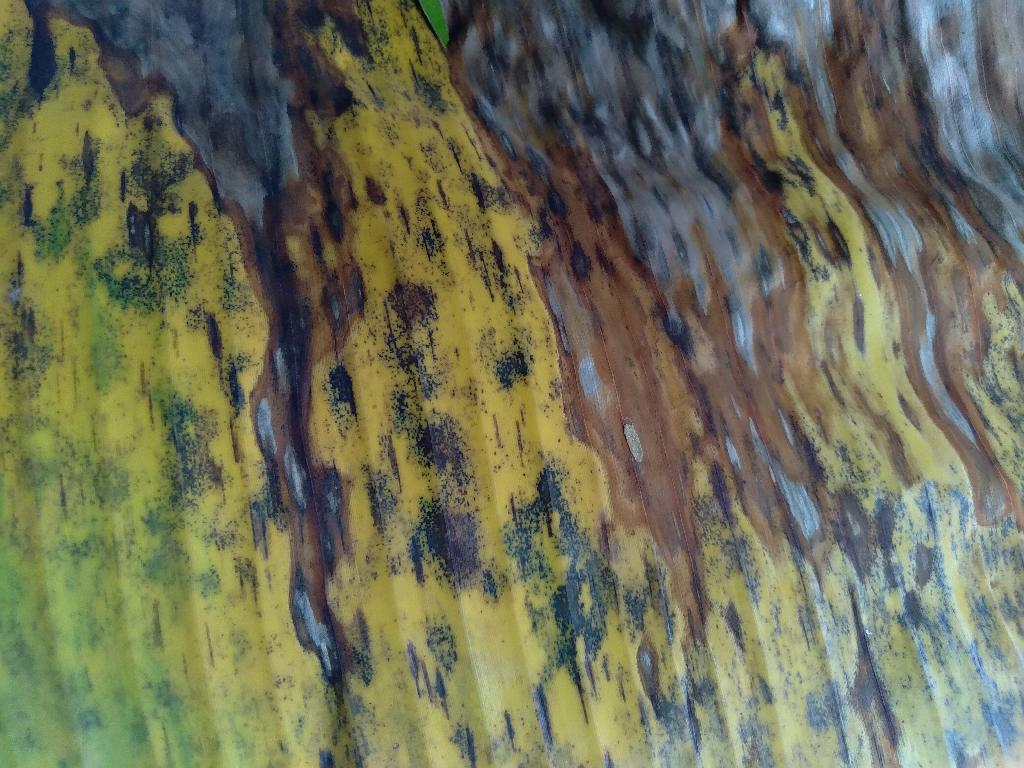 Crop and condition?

banana, black sigatoka
